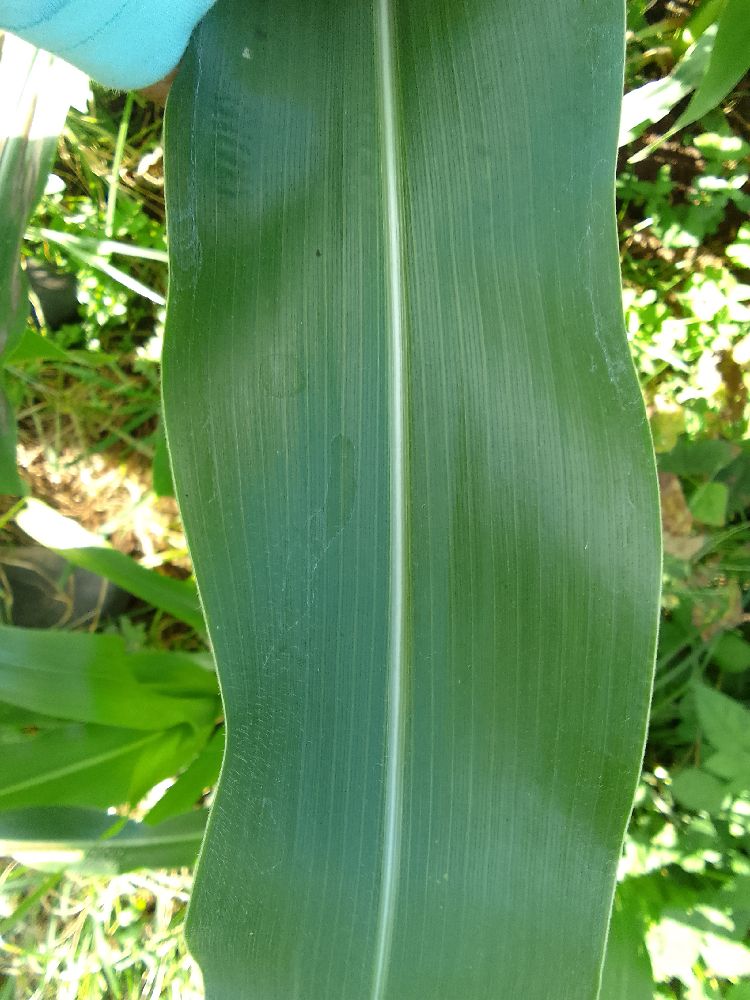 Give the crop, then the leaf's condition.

maize, healthy
